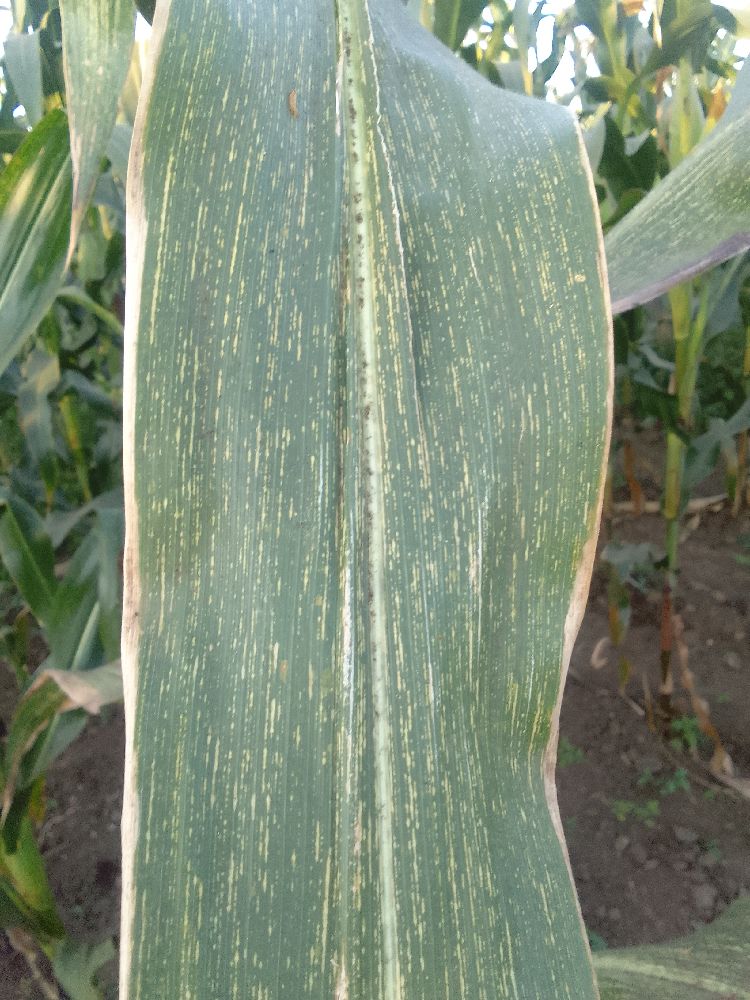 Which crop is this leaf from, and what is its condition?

maize, maize streak virus
